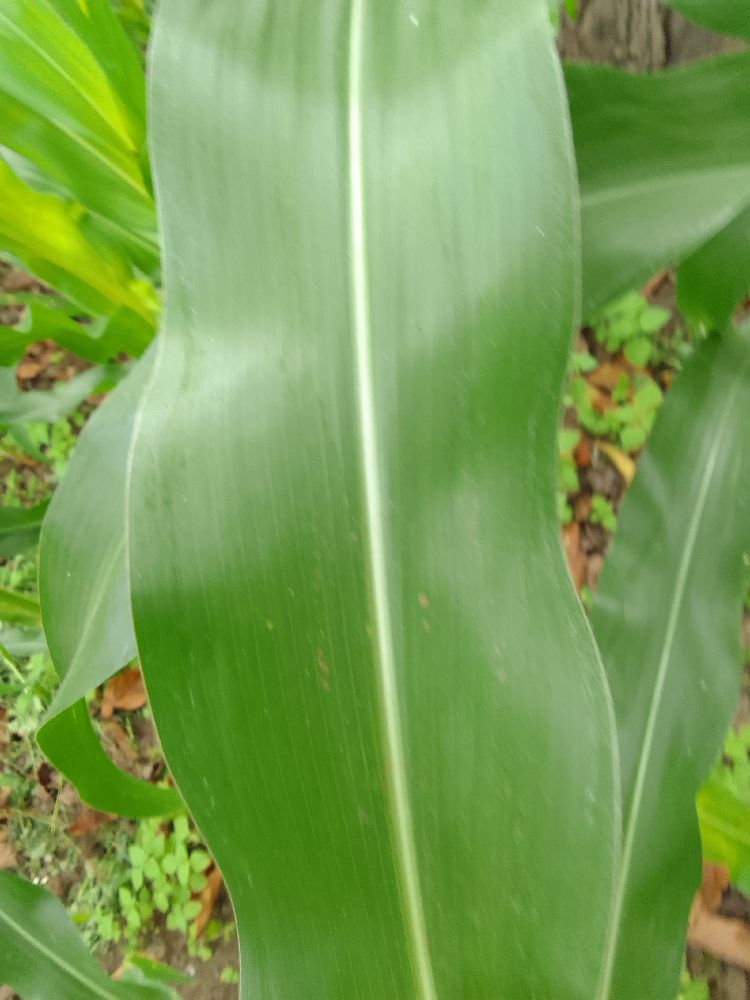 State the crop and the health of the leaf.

maize, healthy
